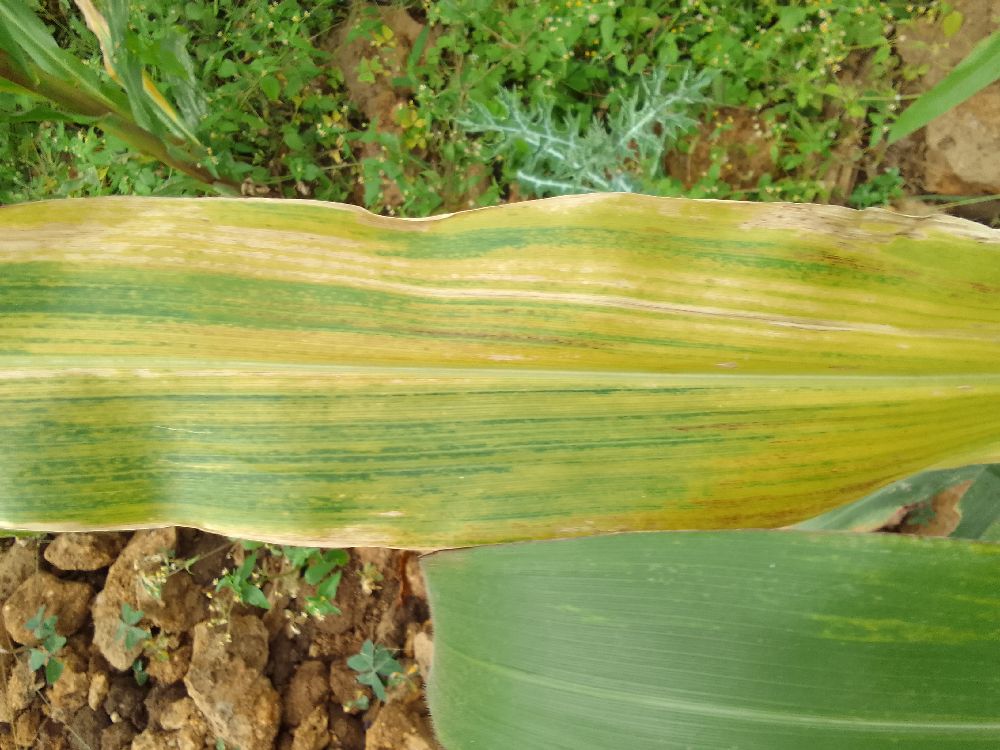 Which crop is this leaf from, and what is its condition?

maize, maize lethal necrosis
